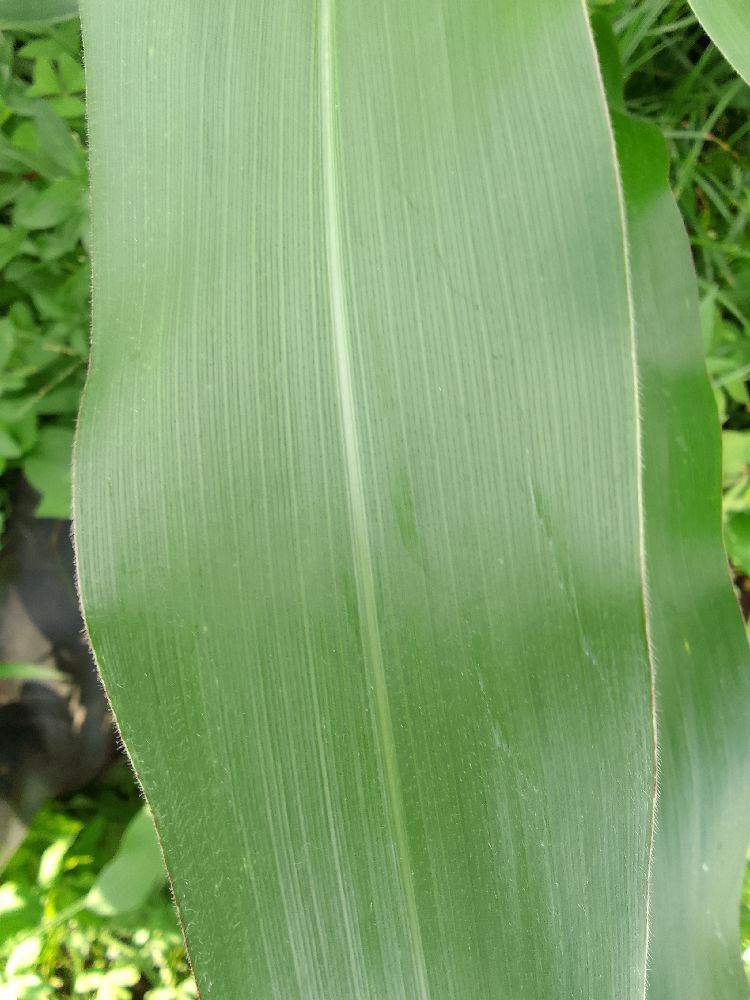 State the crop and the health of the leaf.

maize, healthy
